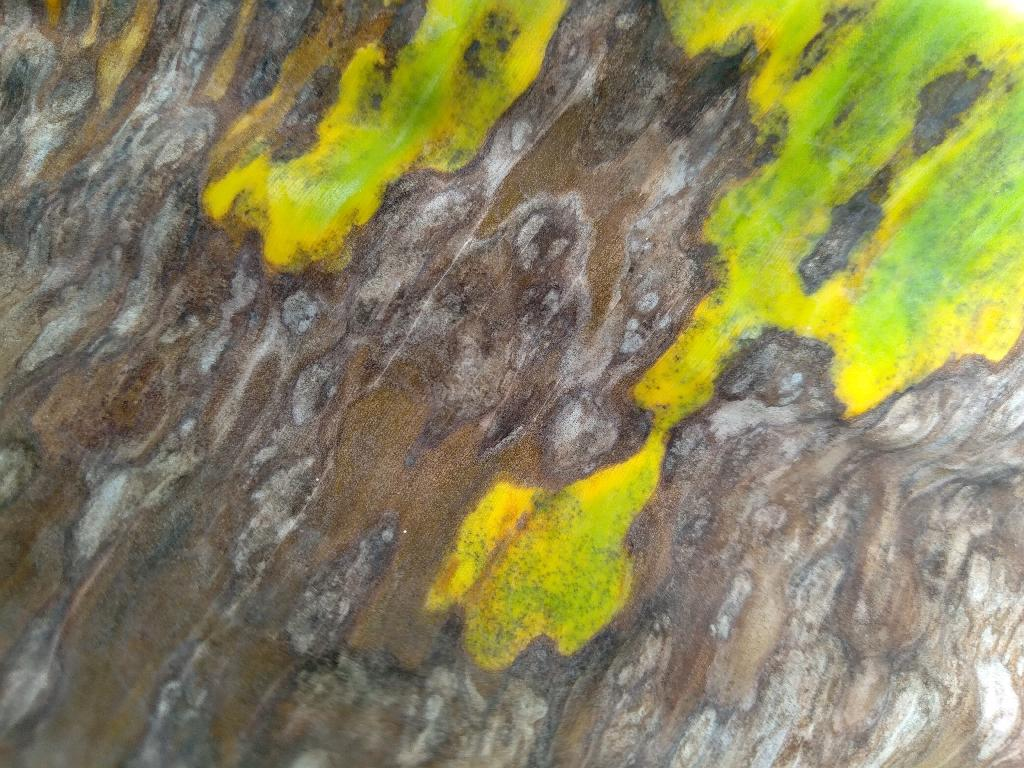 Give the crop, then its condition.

banana, black sigatoka
